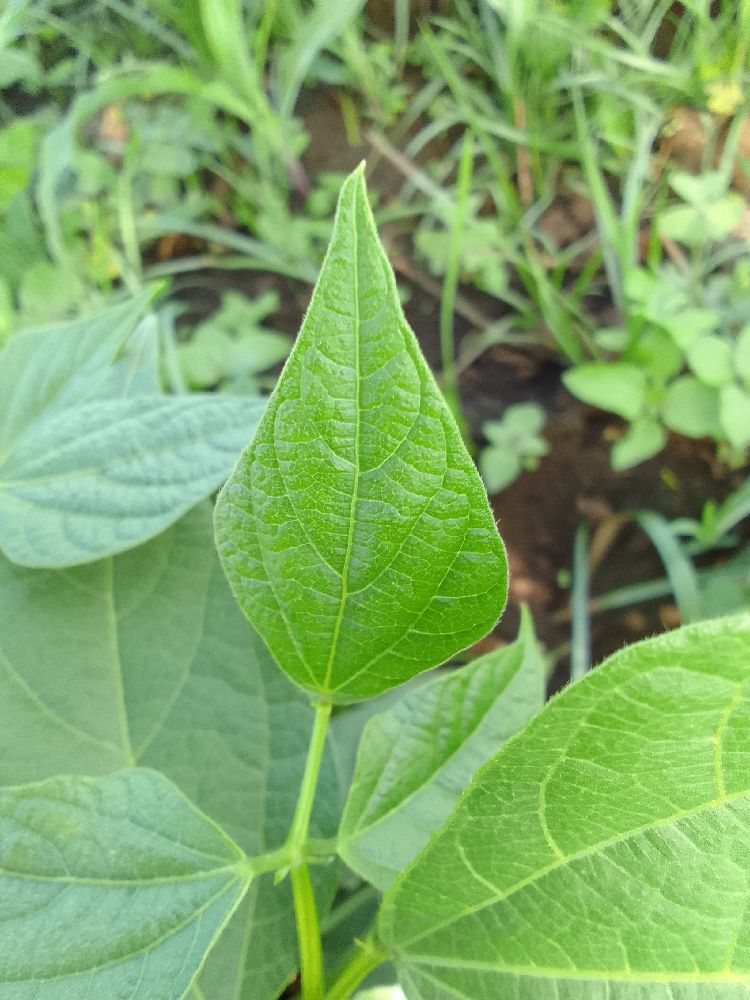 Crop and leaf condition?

common bean, healthy
